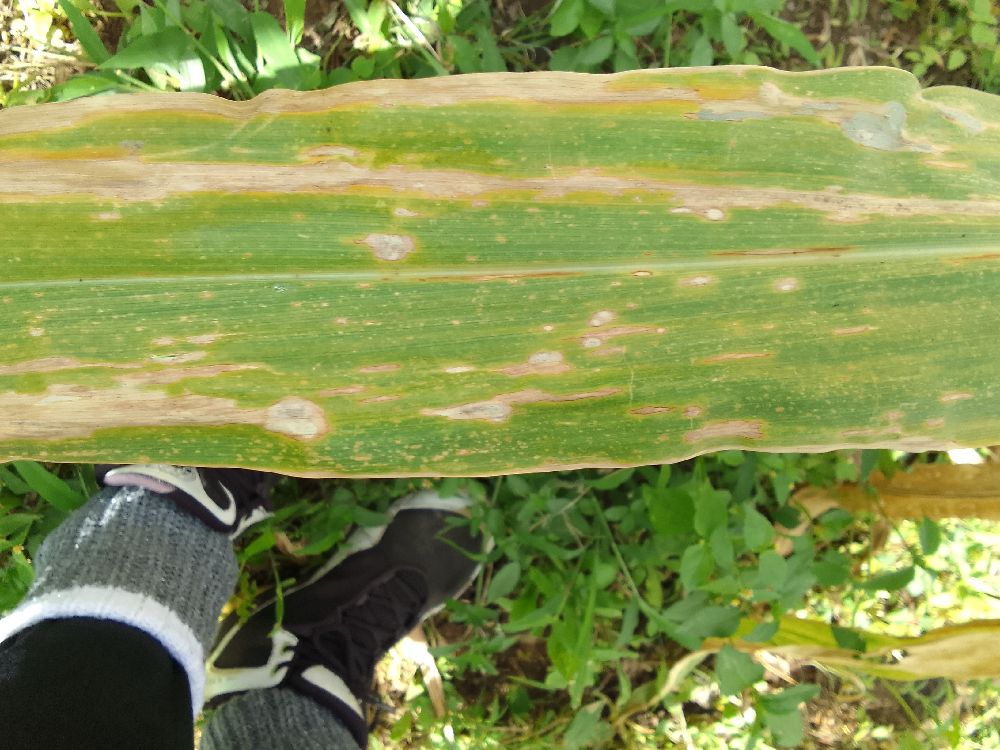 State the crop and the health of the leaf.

maize, maize lethal necrosis
